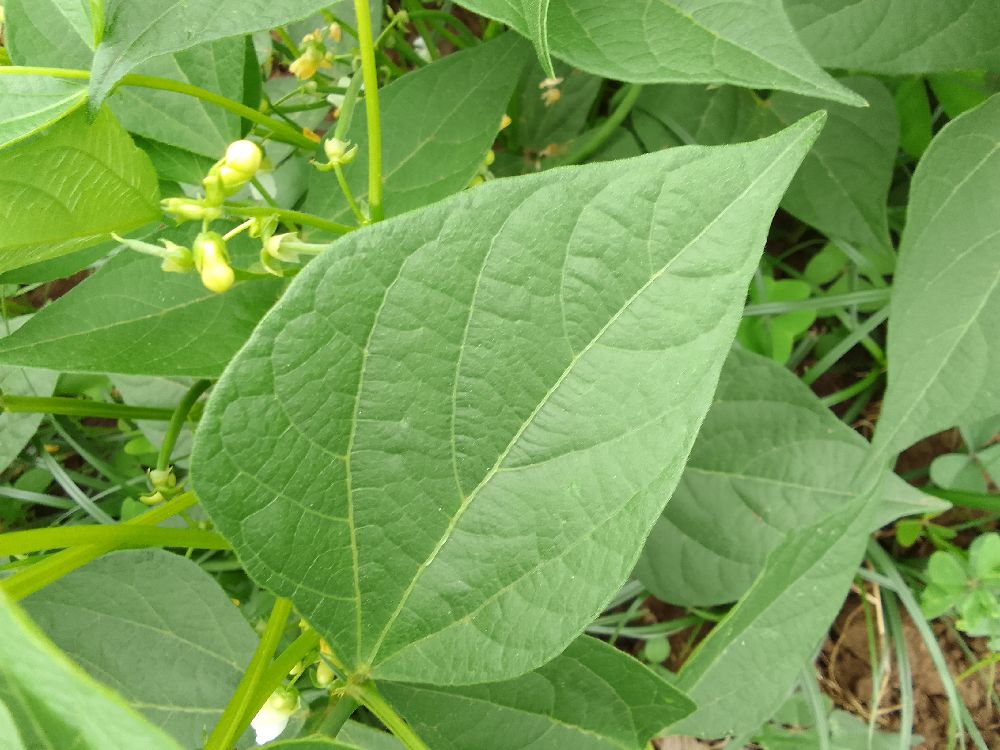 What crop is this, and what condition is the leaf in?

common bean, healthy
